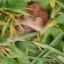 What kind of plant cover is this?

grass
